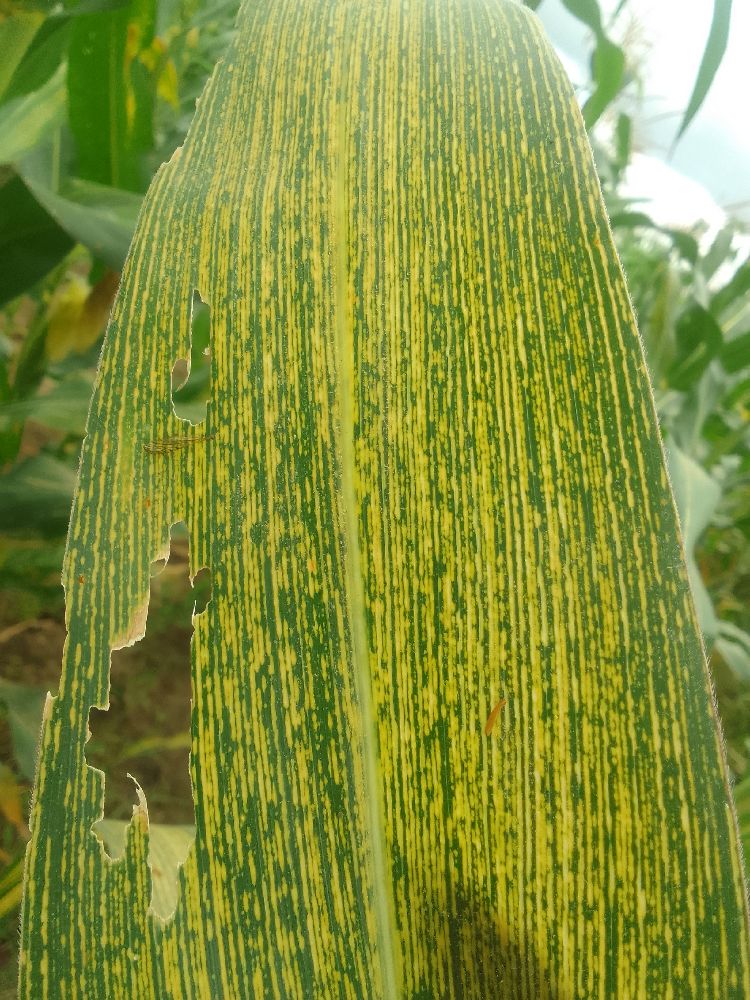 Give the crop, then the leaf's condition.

maize, maize streak virus
